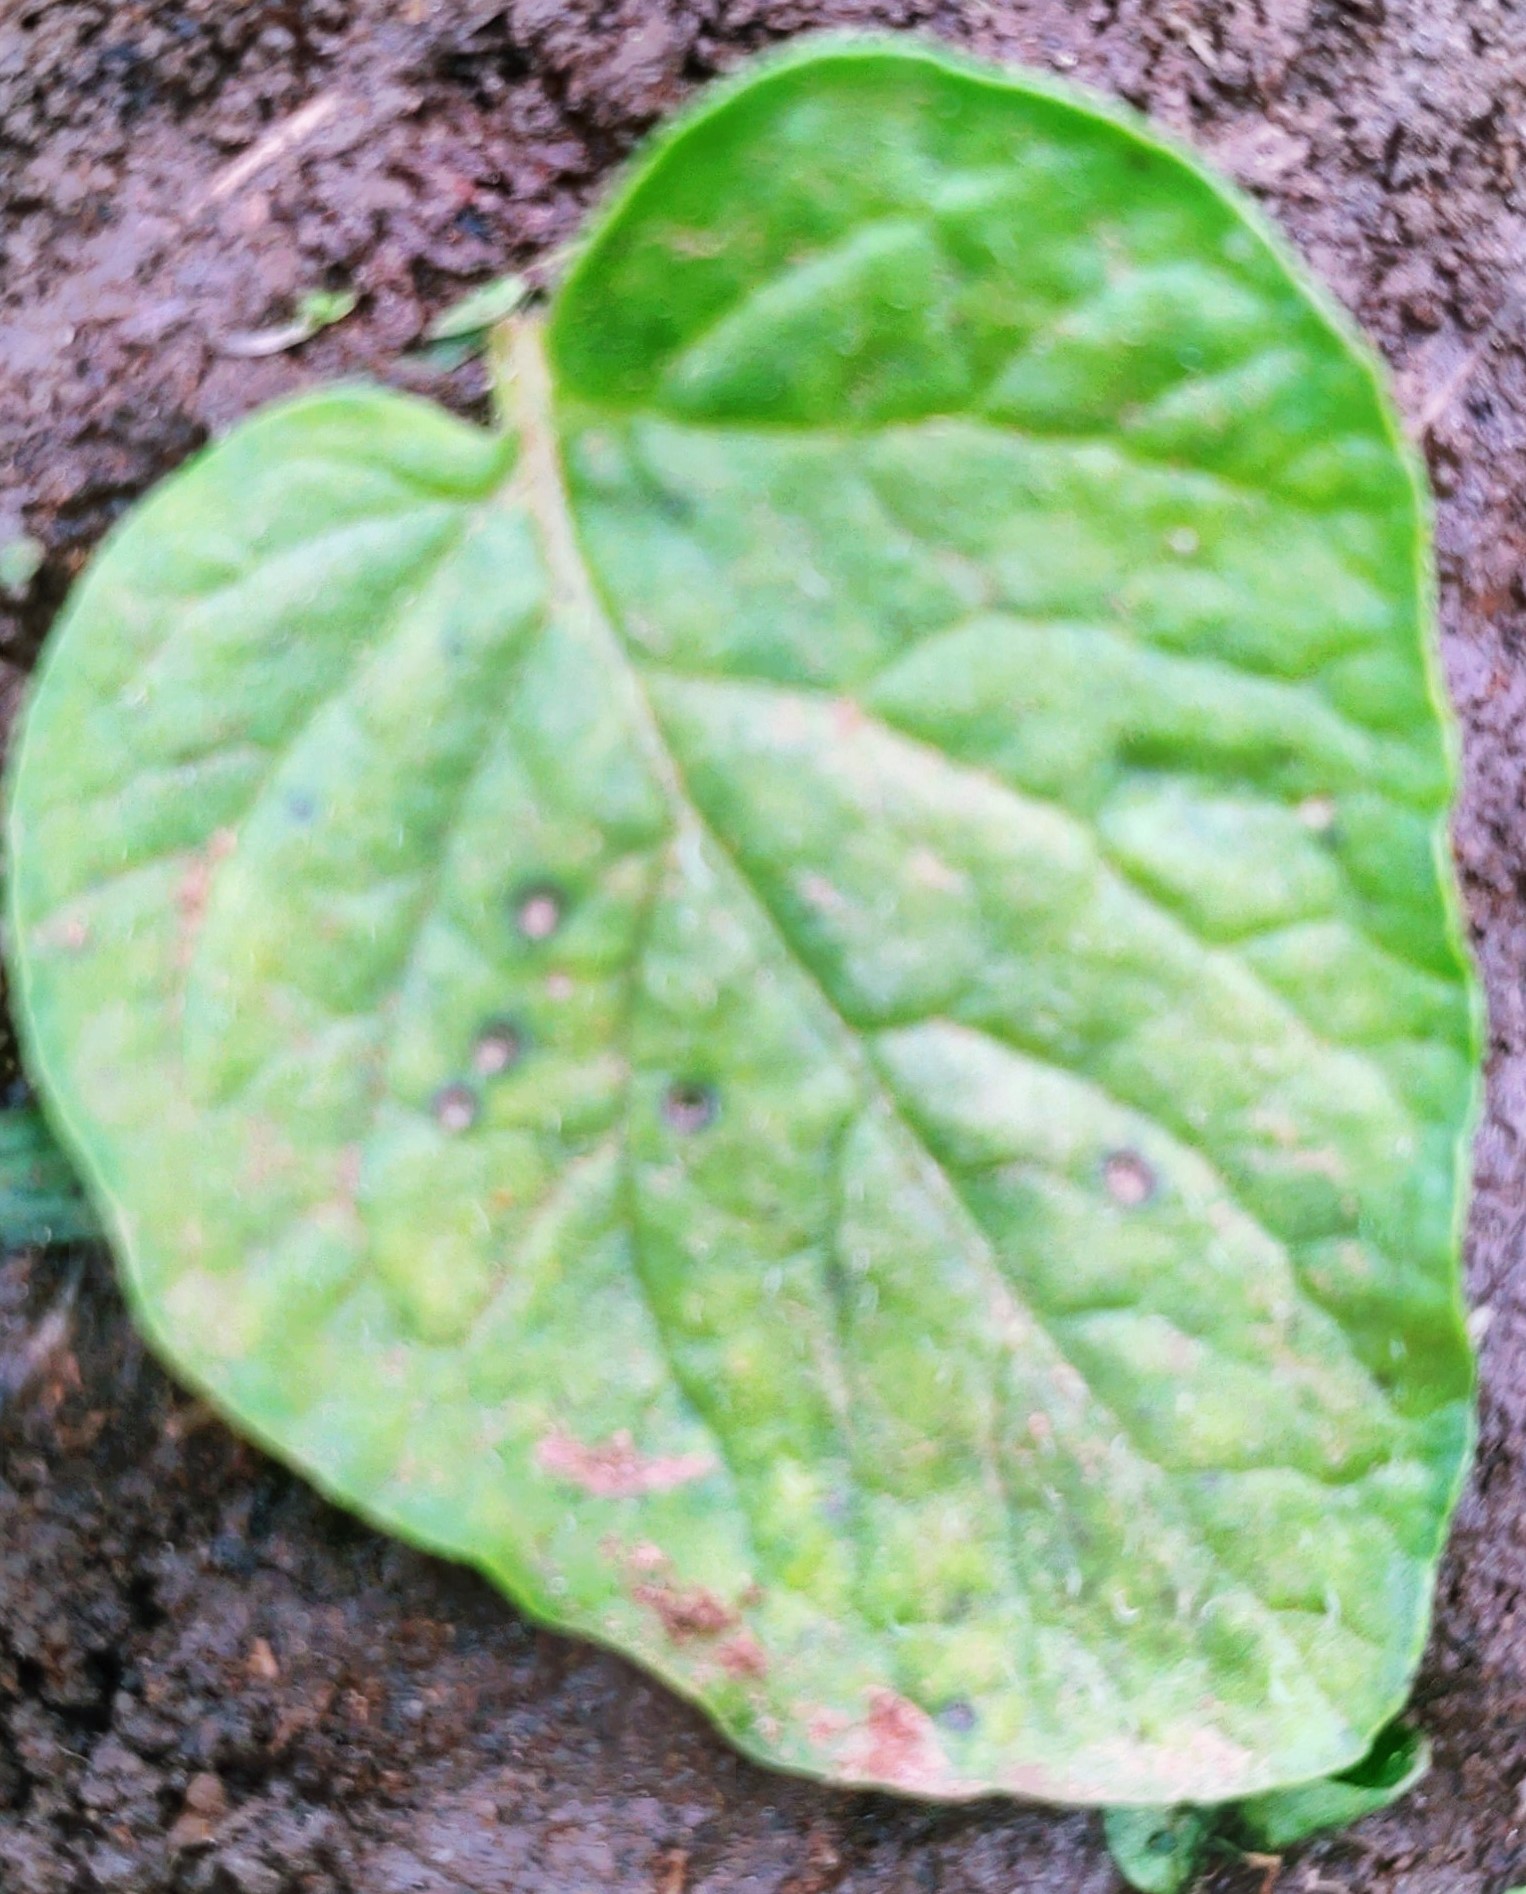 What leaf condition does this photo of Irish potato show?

late blight
